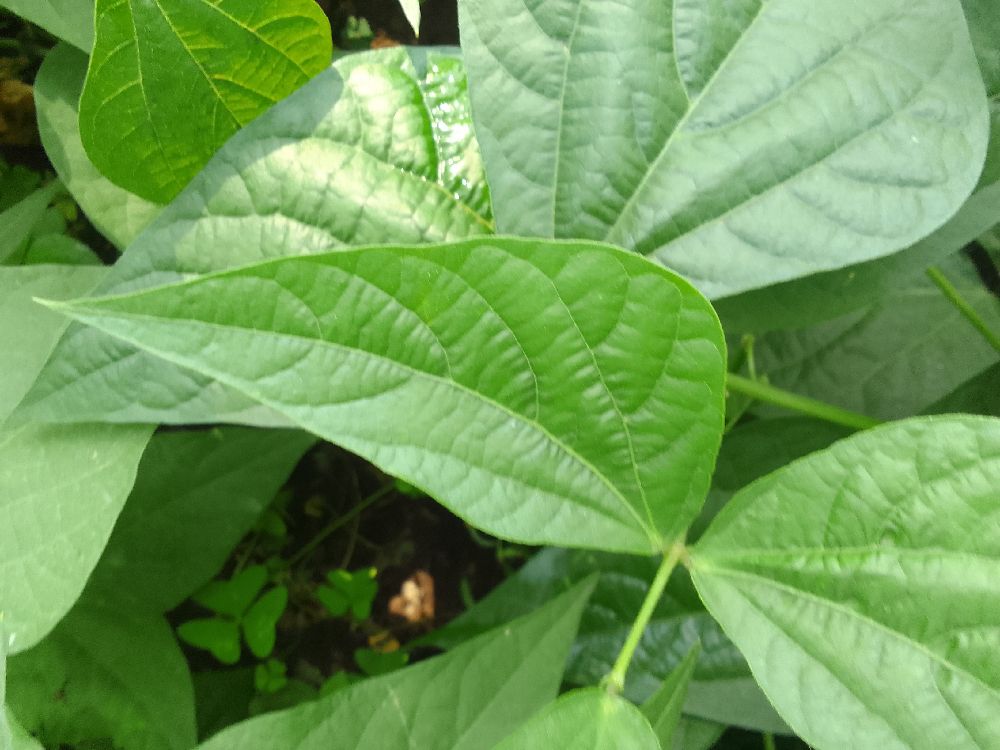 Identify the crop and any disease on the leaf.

common bean, healthy
